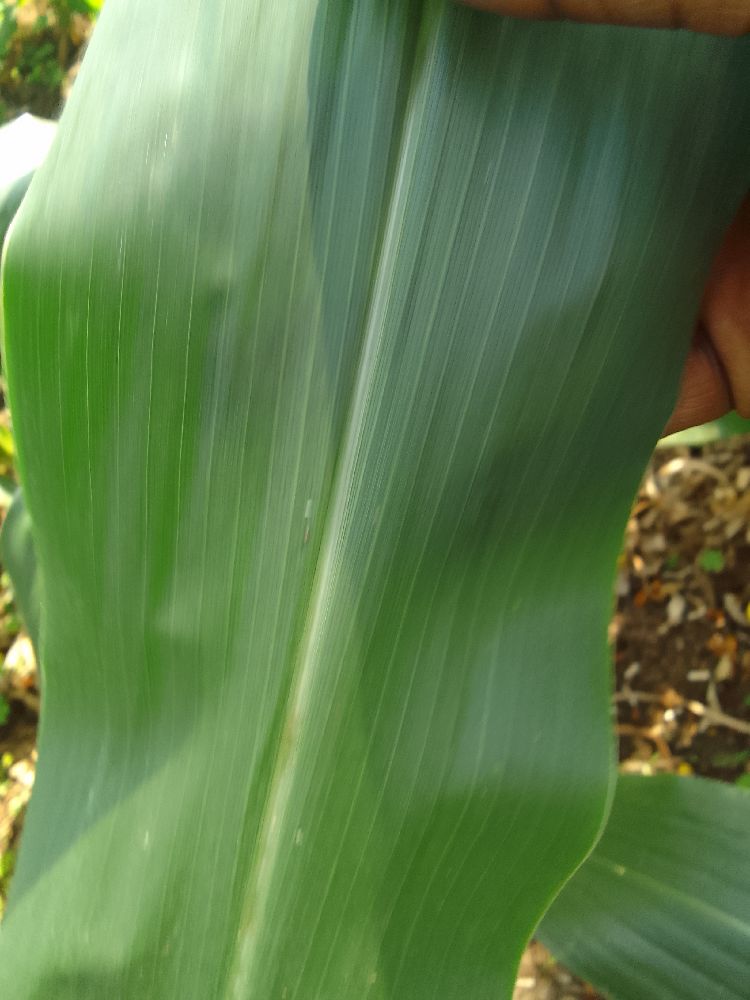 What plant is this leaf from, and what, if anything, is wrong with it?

maize, healthy
